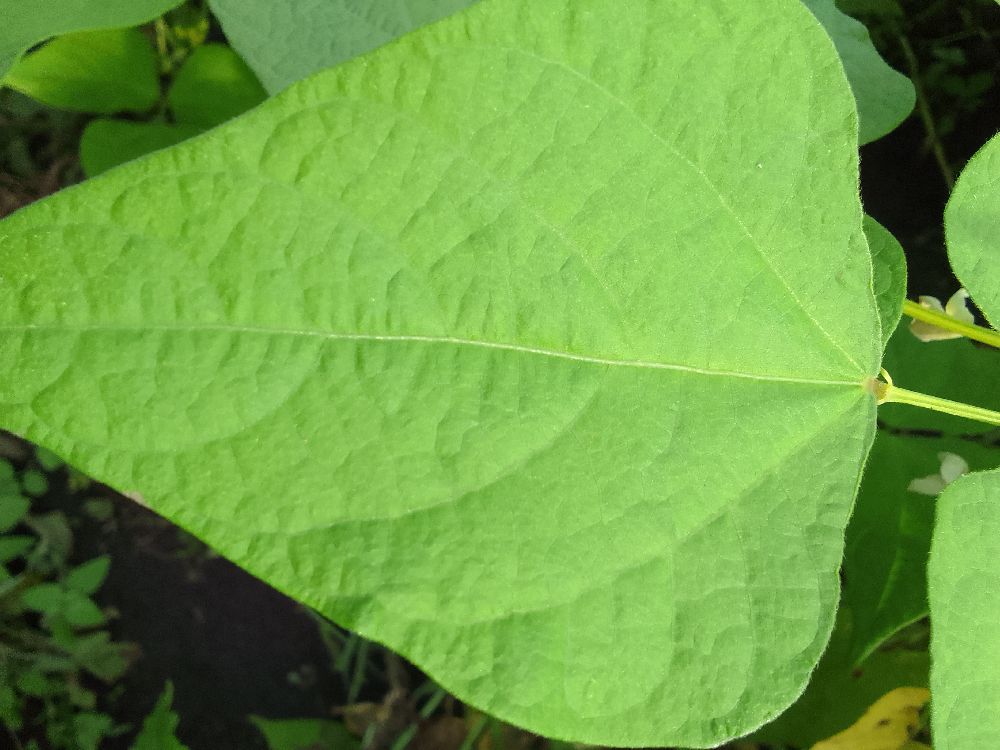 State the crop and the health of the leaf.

common bean, healthy
